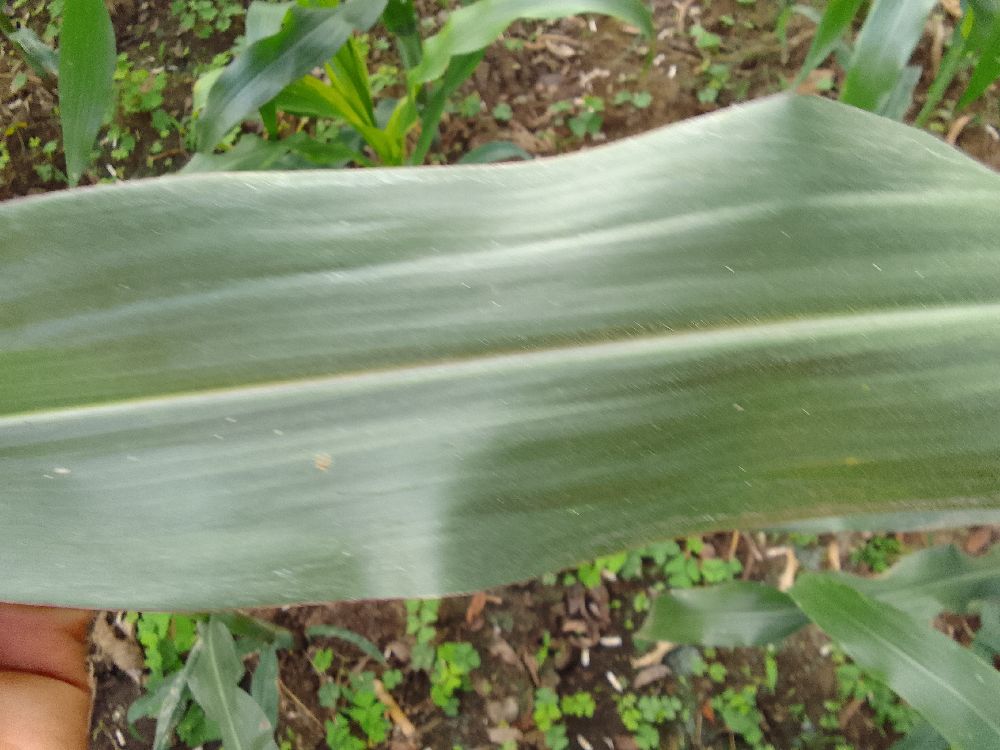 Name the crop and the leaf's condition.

maize, healthy
